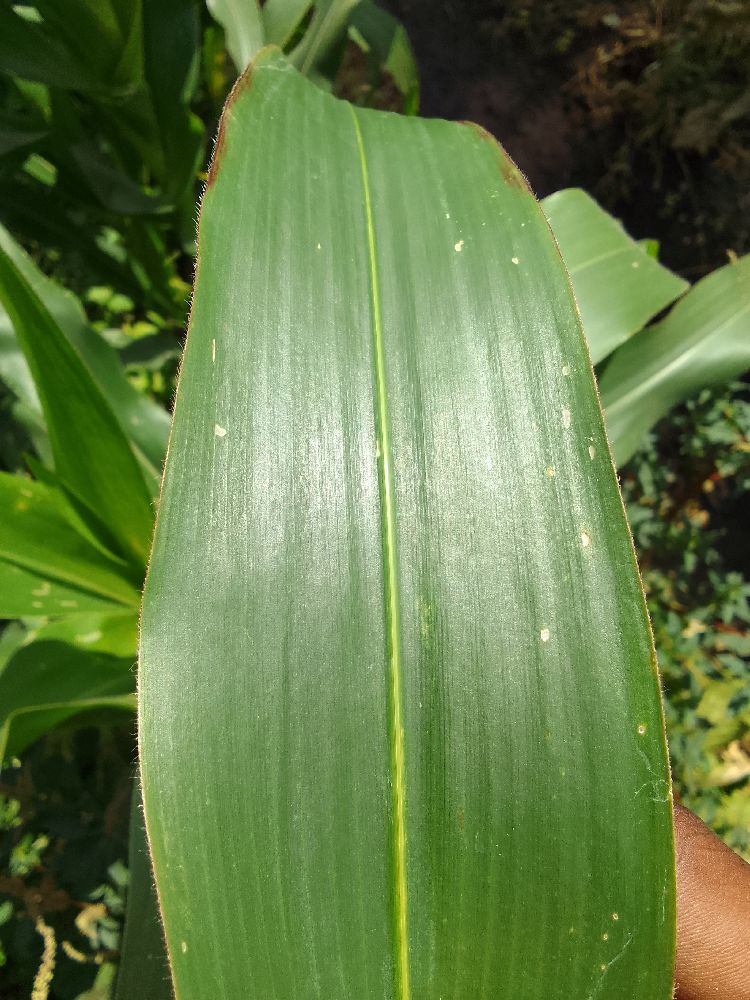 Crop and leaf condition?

maize, healthy
